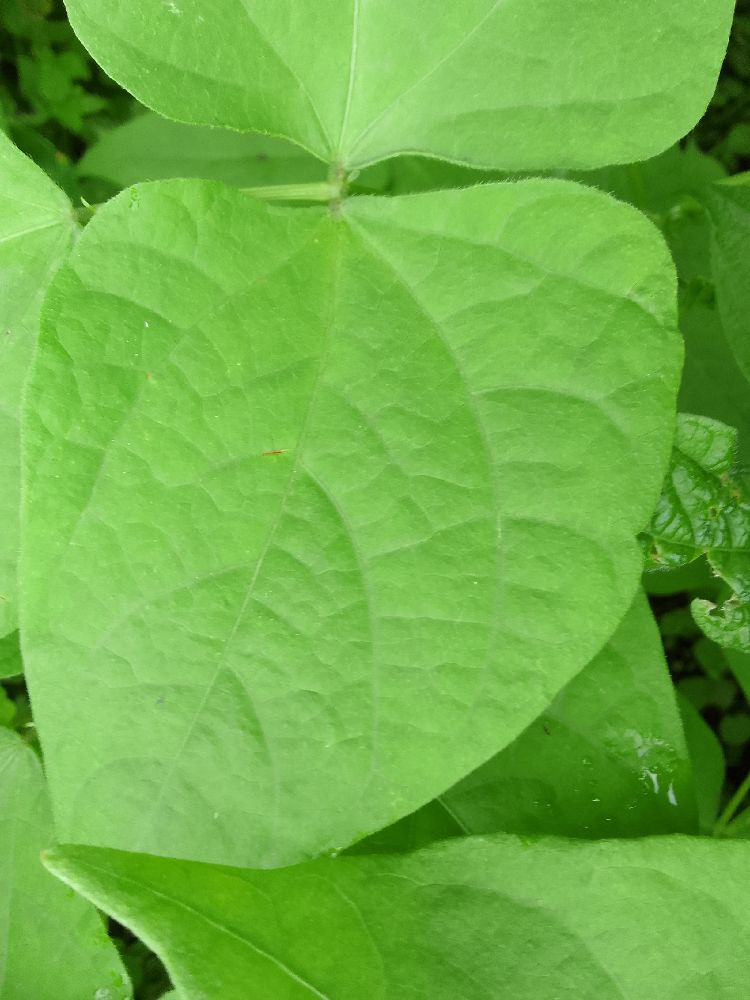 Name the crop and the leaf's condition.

common bean, healthy
